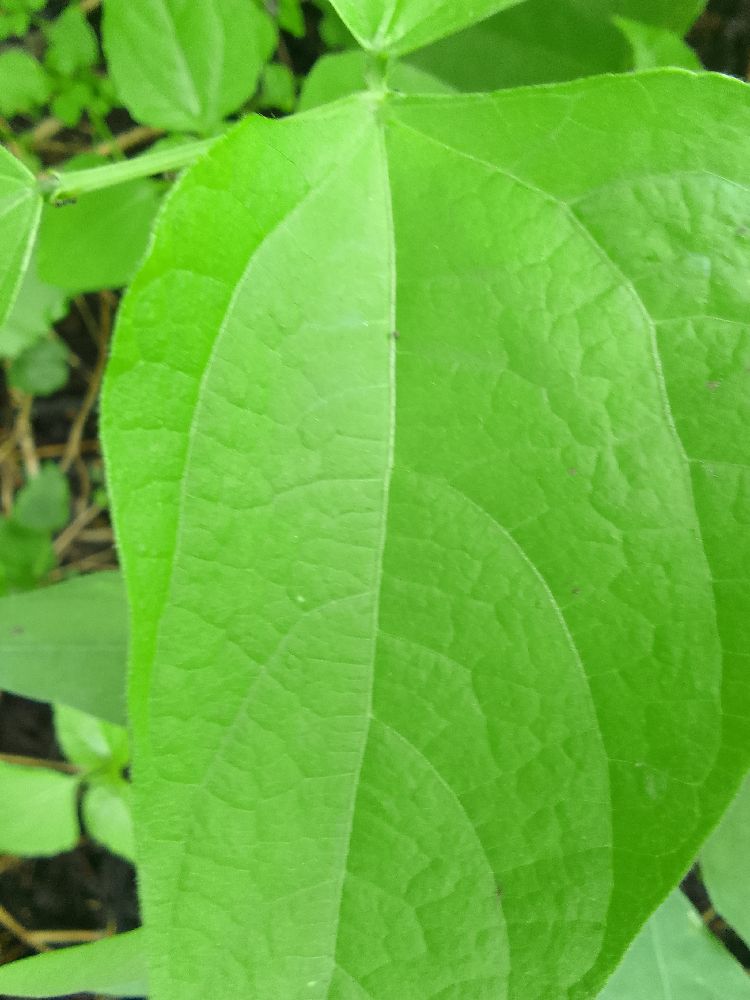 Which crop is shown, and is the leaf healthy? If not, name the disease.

common bean, healthy
